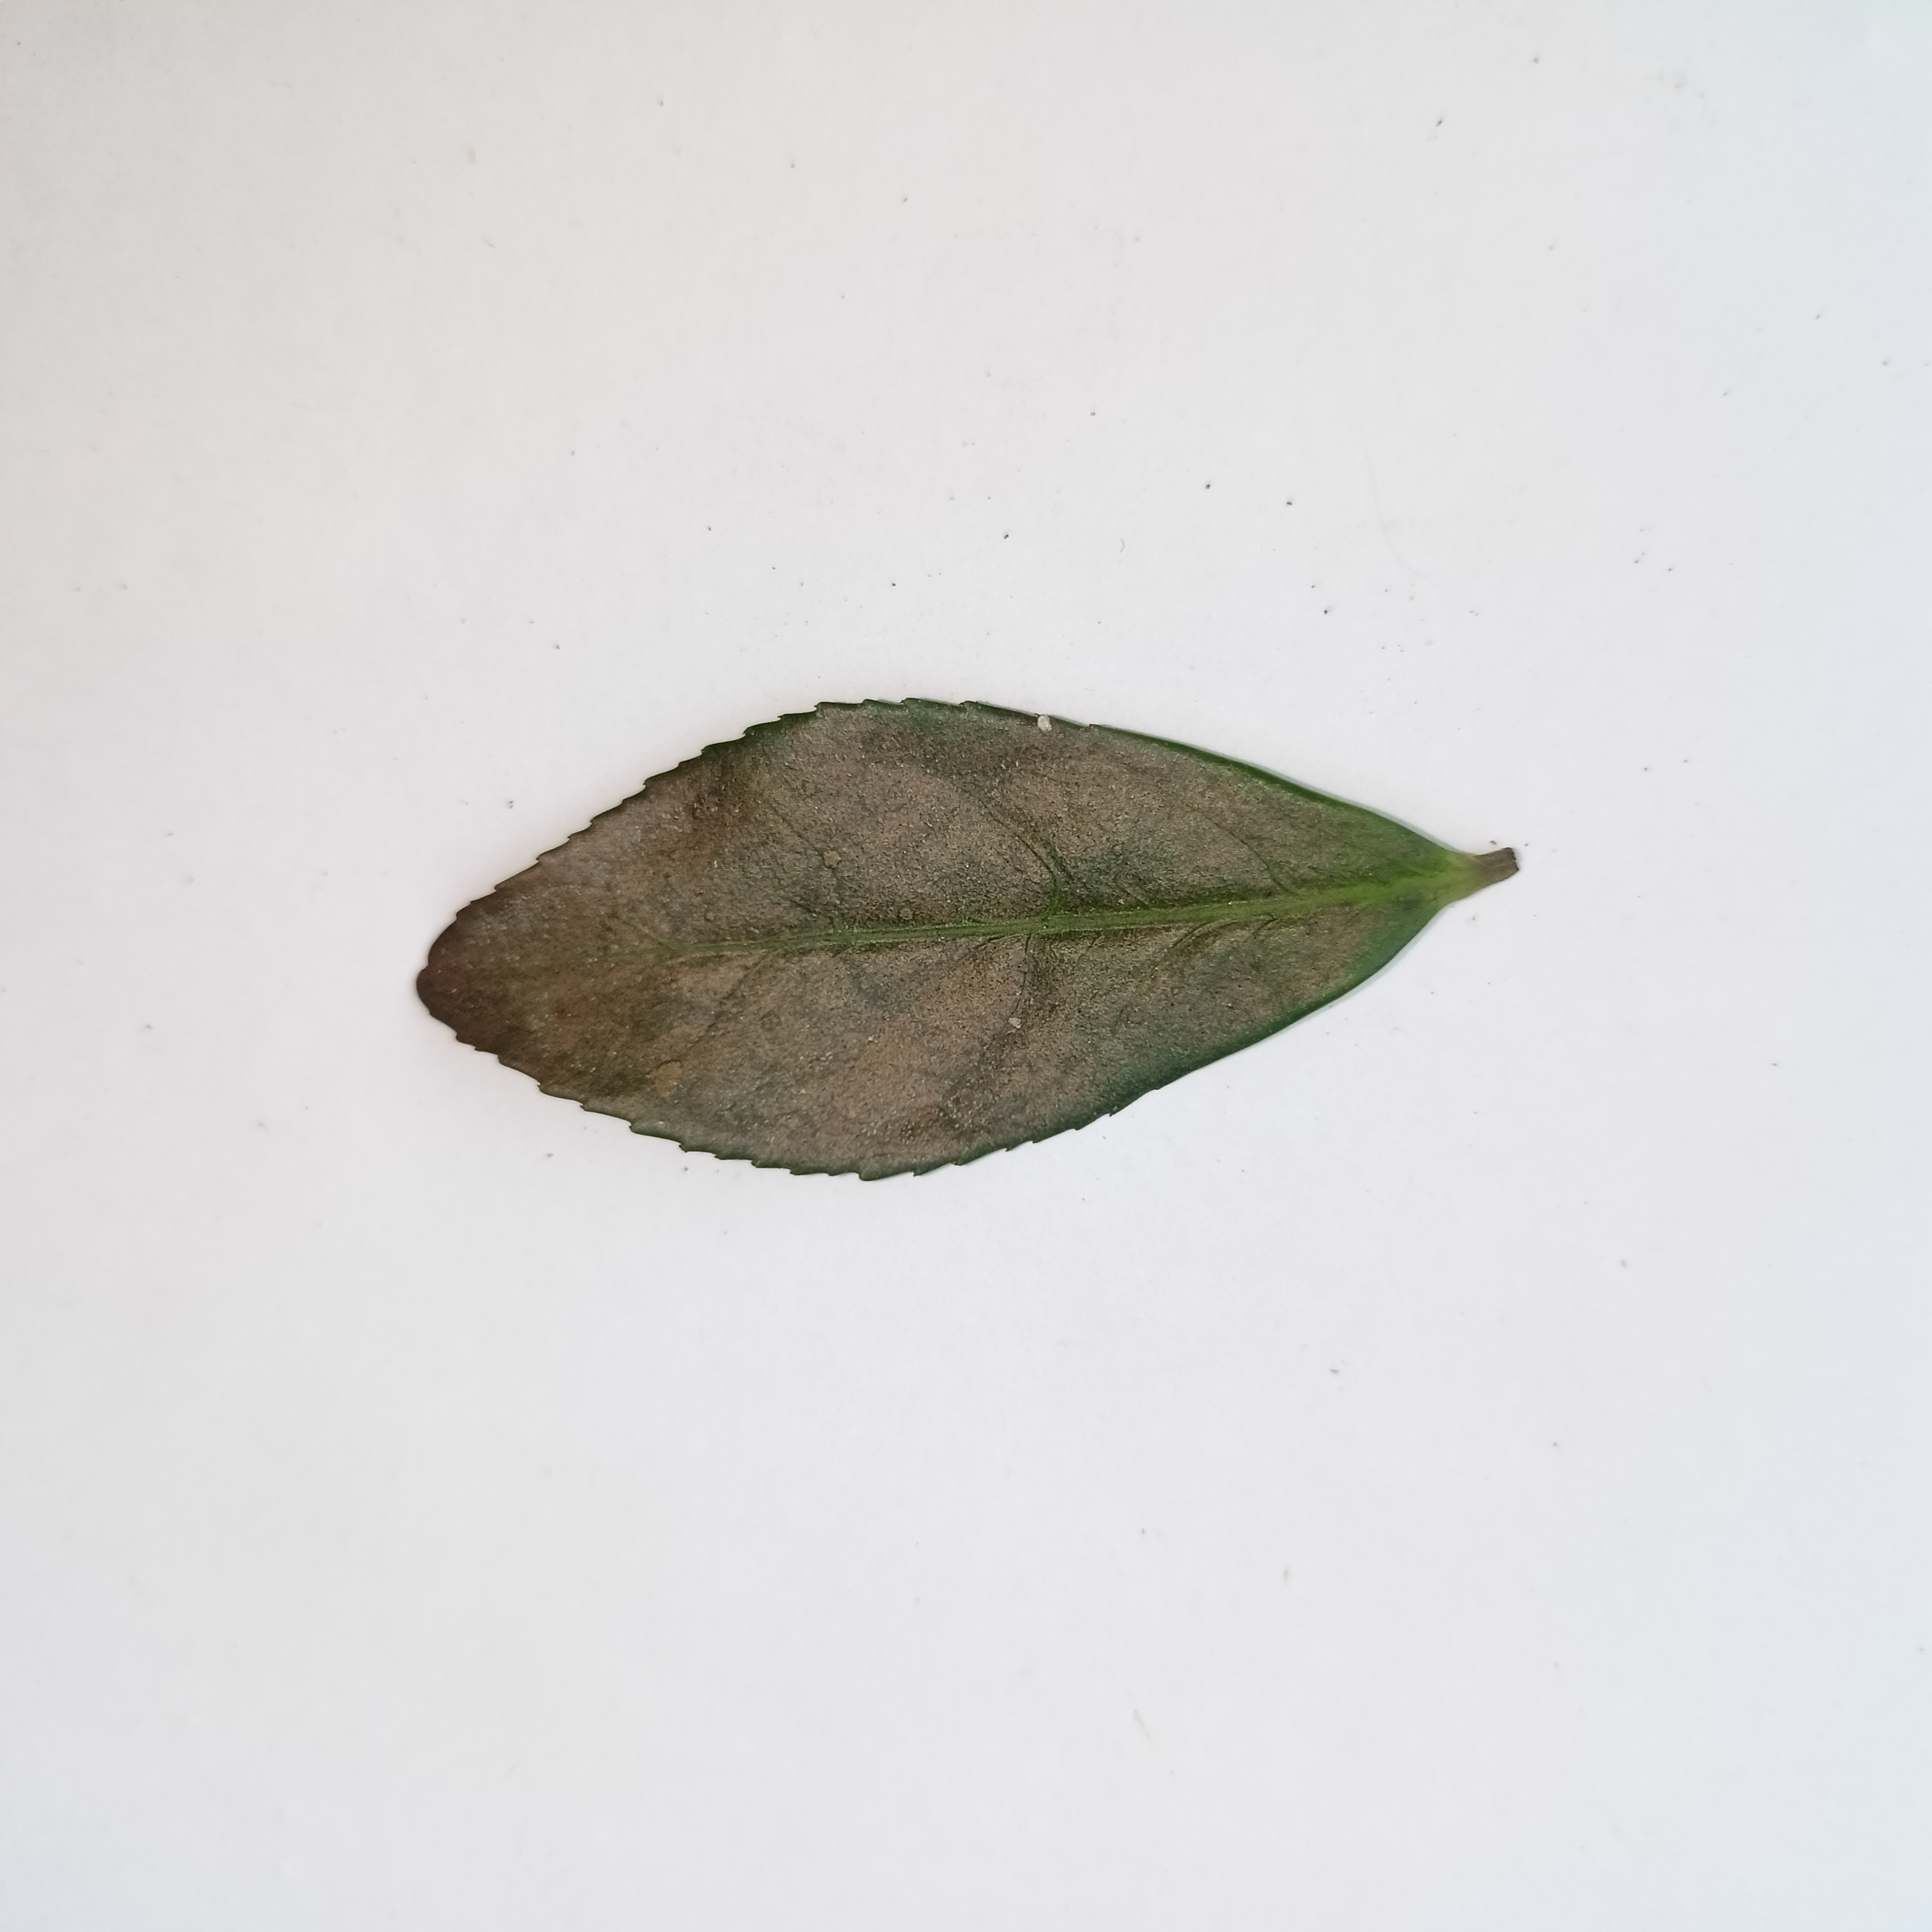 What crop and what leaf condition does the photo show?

tea, red rust
